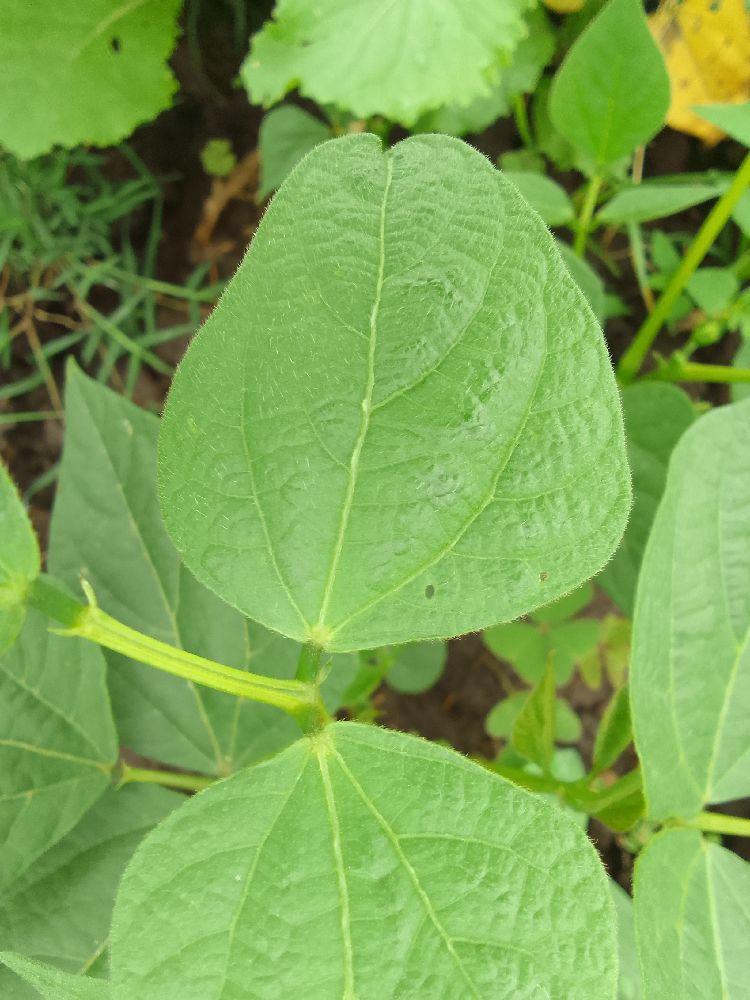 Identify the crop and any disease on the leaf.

common bean, healthy
